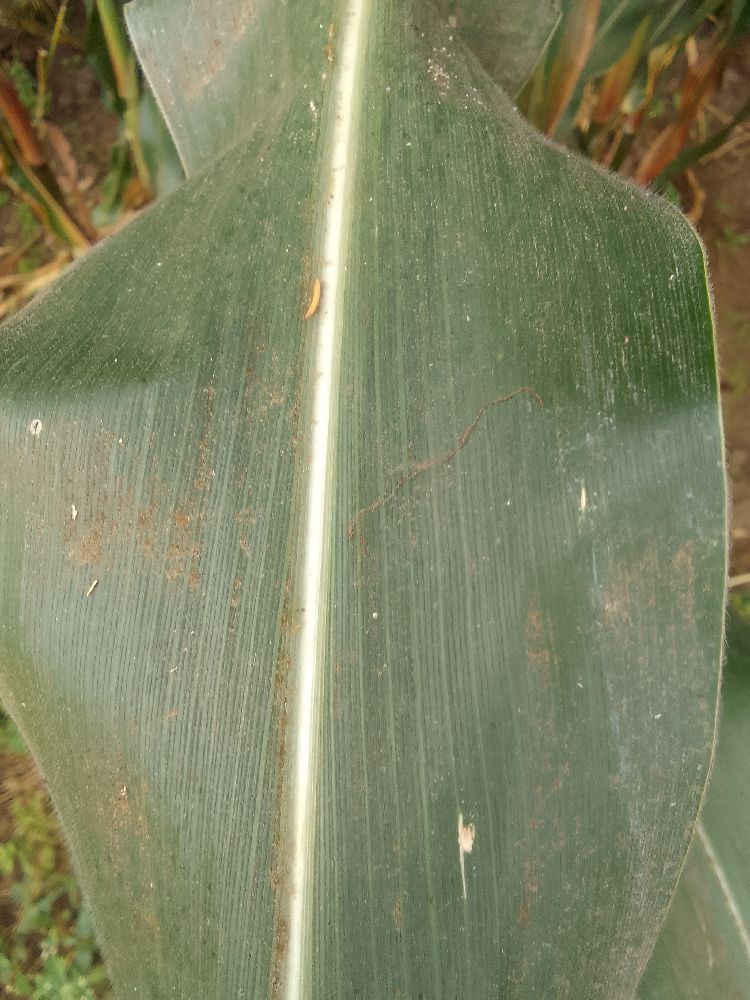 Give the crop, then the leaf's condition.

maize, healthy
